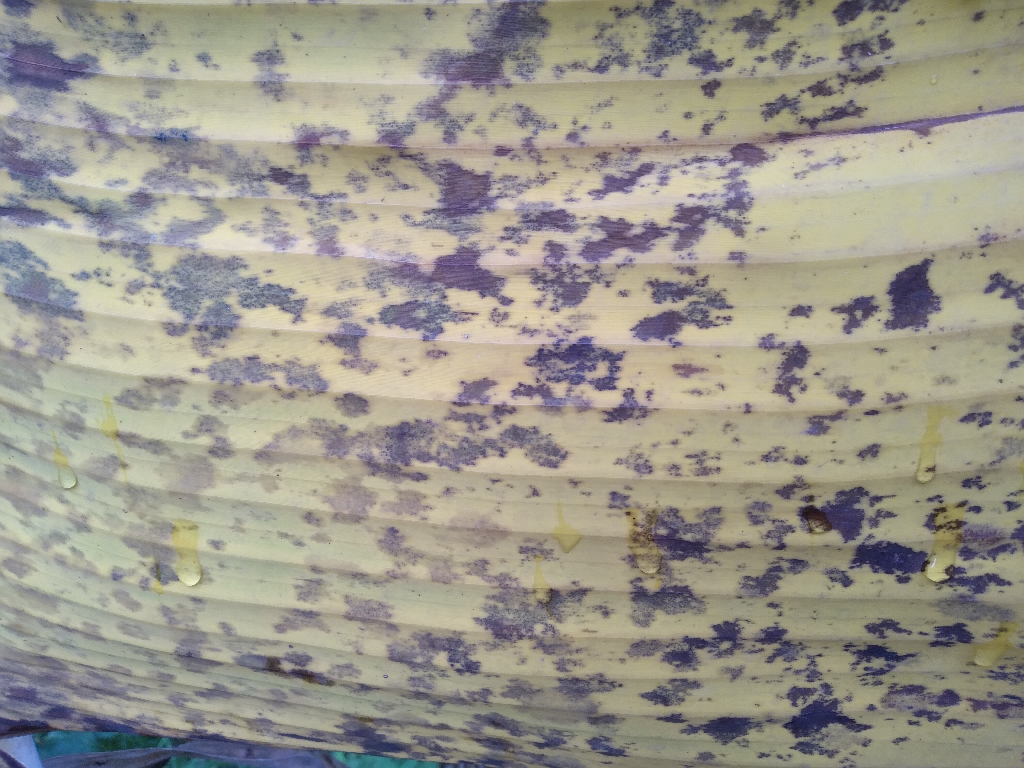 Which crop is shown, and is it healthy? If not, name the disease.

banana, black sigatoka
